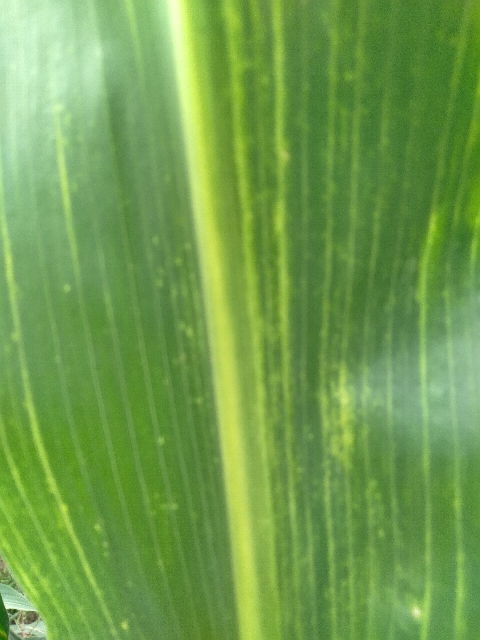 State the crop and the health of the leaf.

maize, maize lethal necrosis
